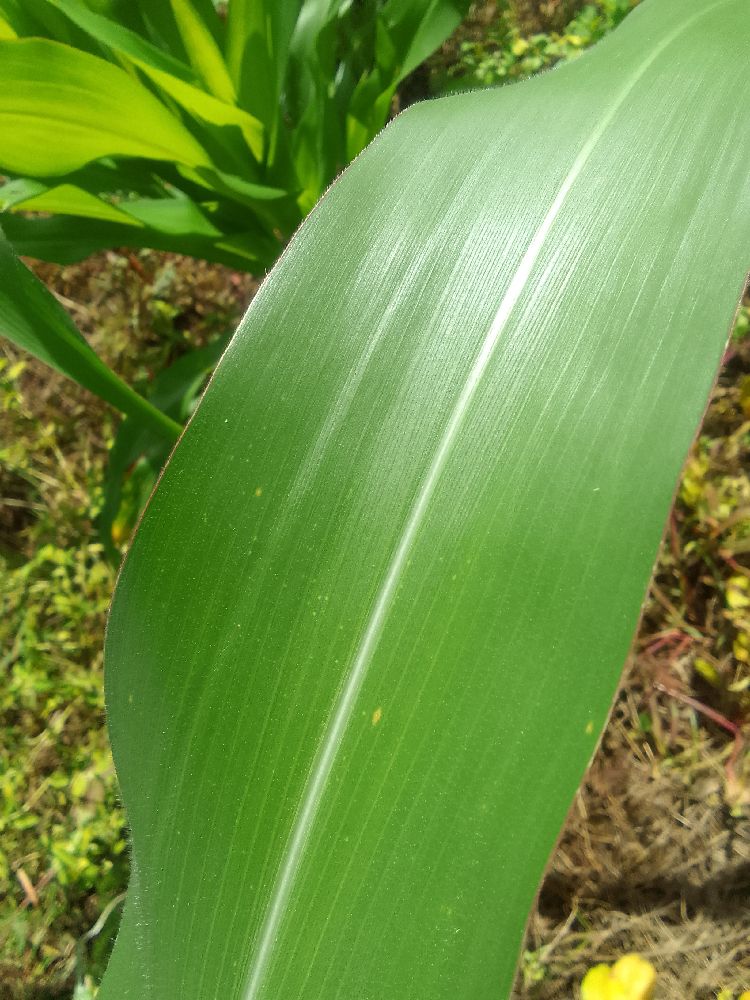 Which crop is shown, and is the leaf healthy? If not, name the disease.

maize, healthy
